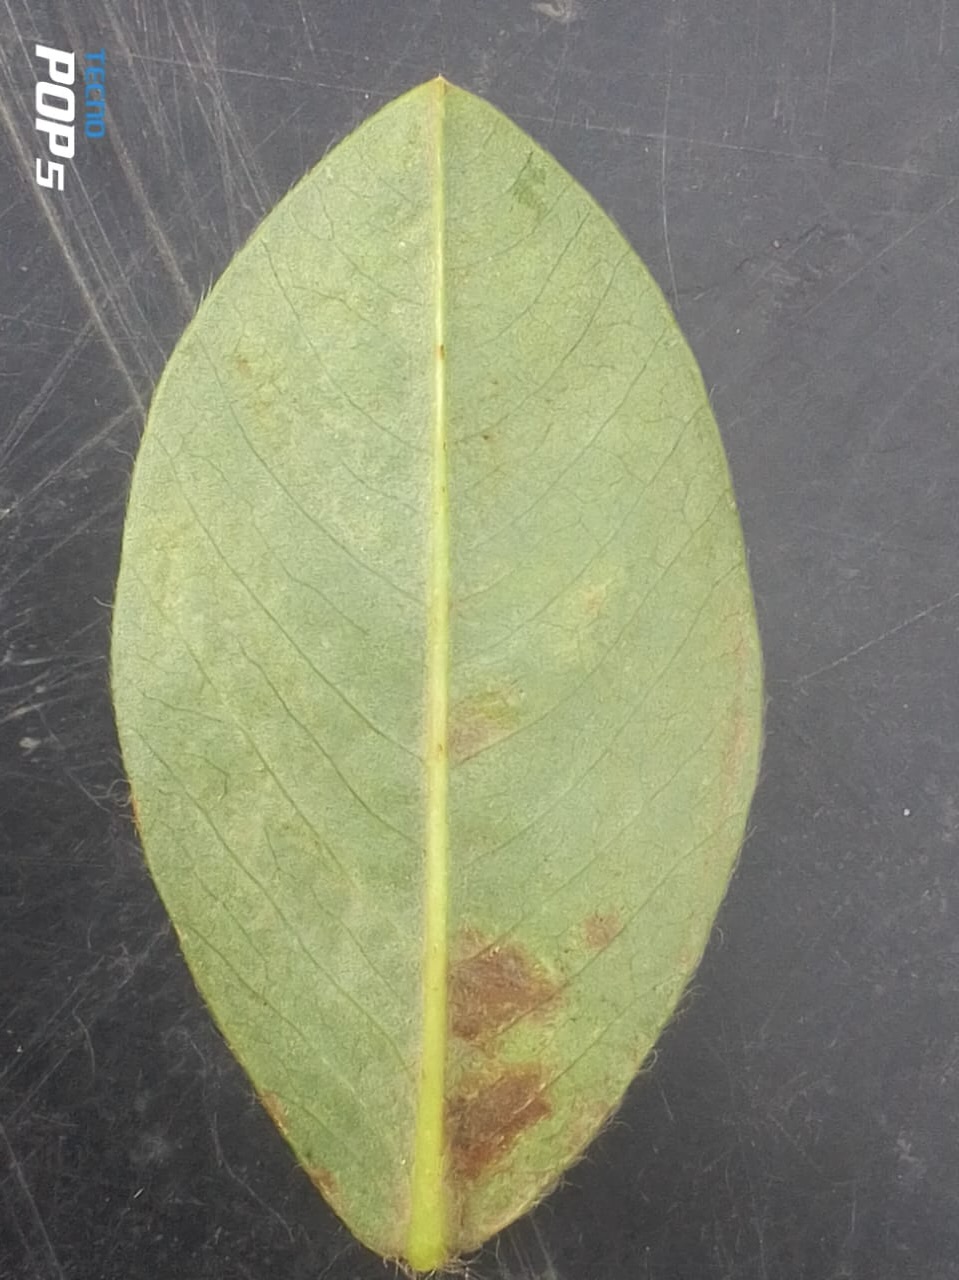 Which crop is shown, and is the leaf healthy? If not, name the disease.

peanut, phoma arachidicola
